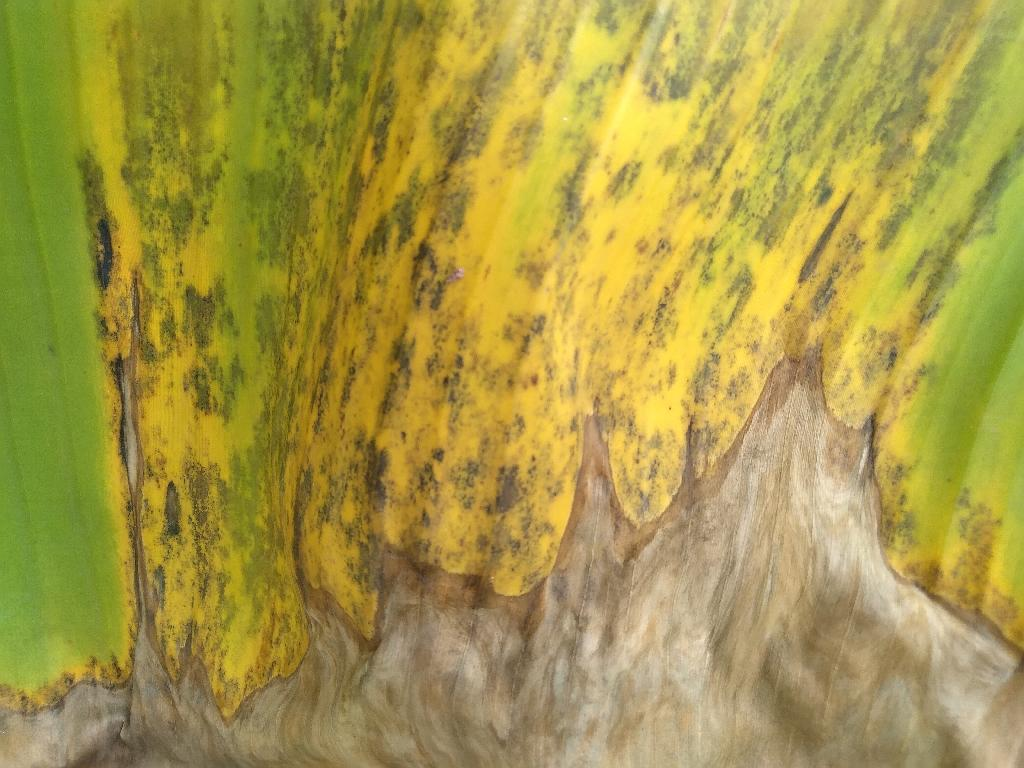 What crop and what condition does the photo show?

banana, black sigatoka
